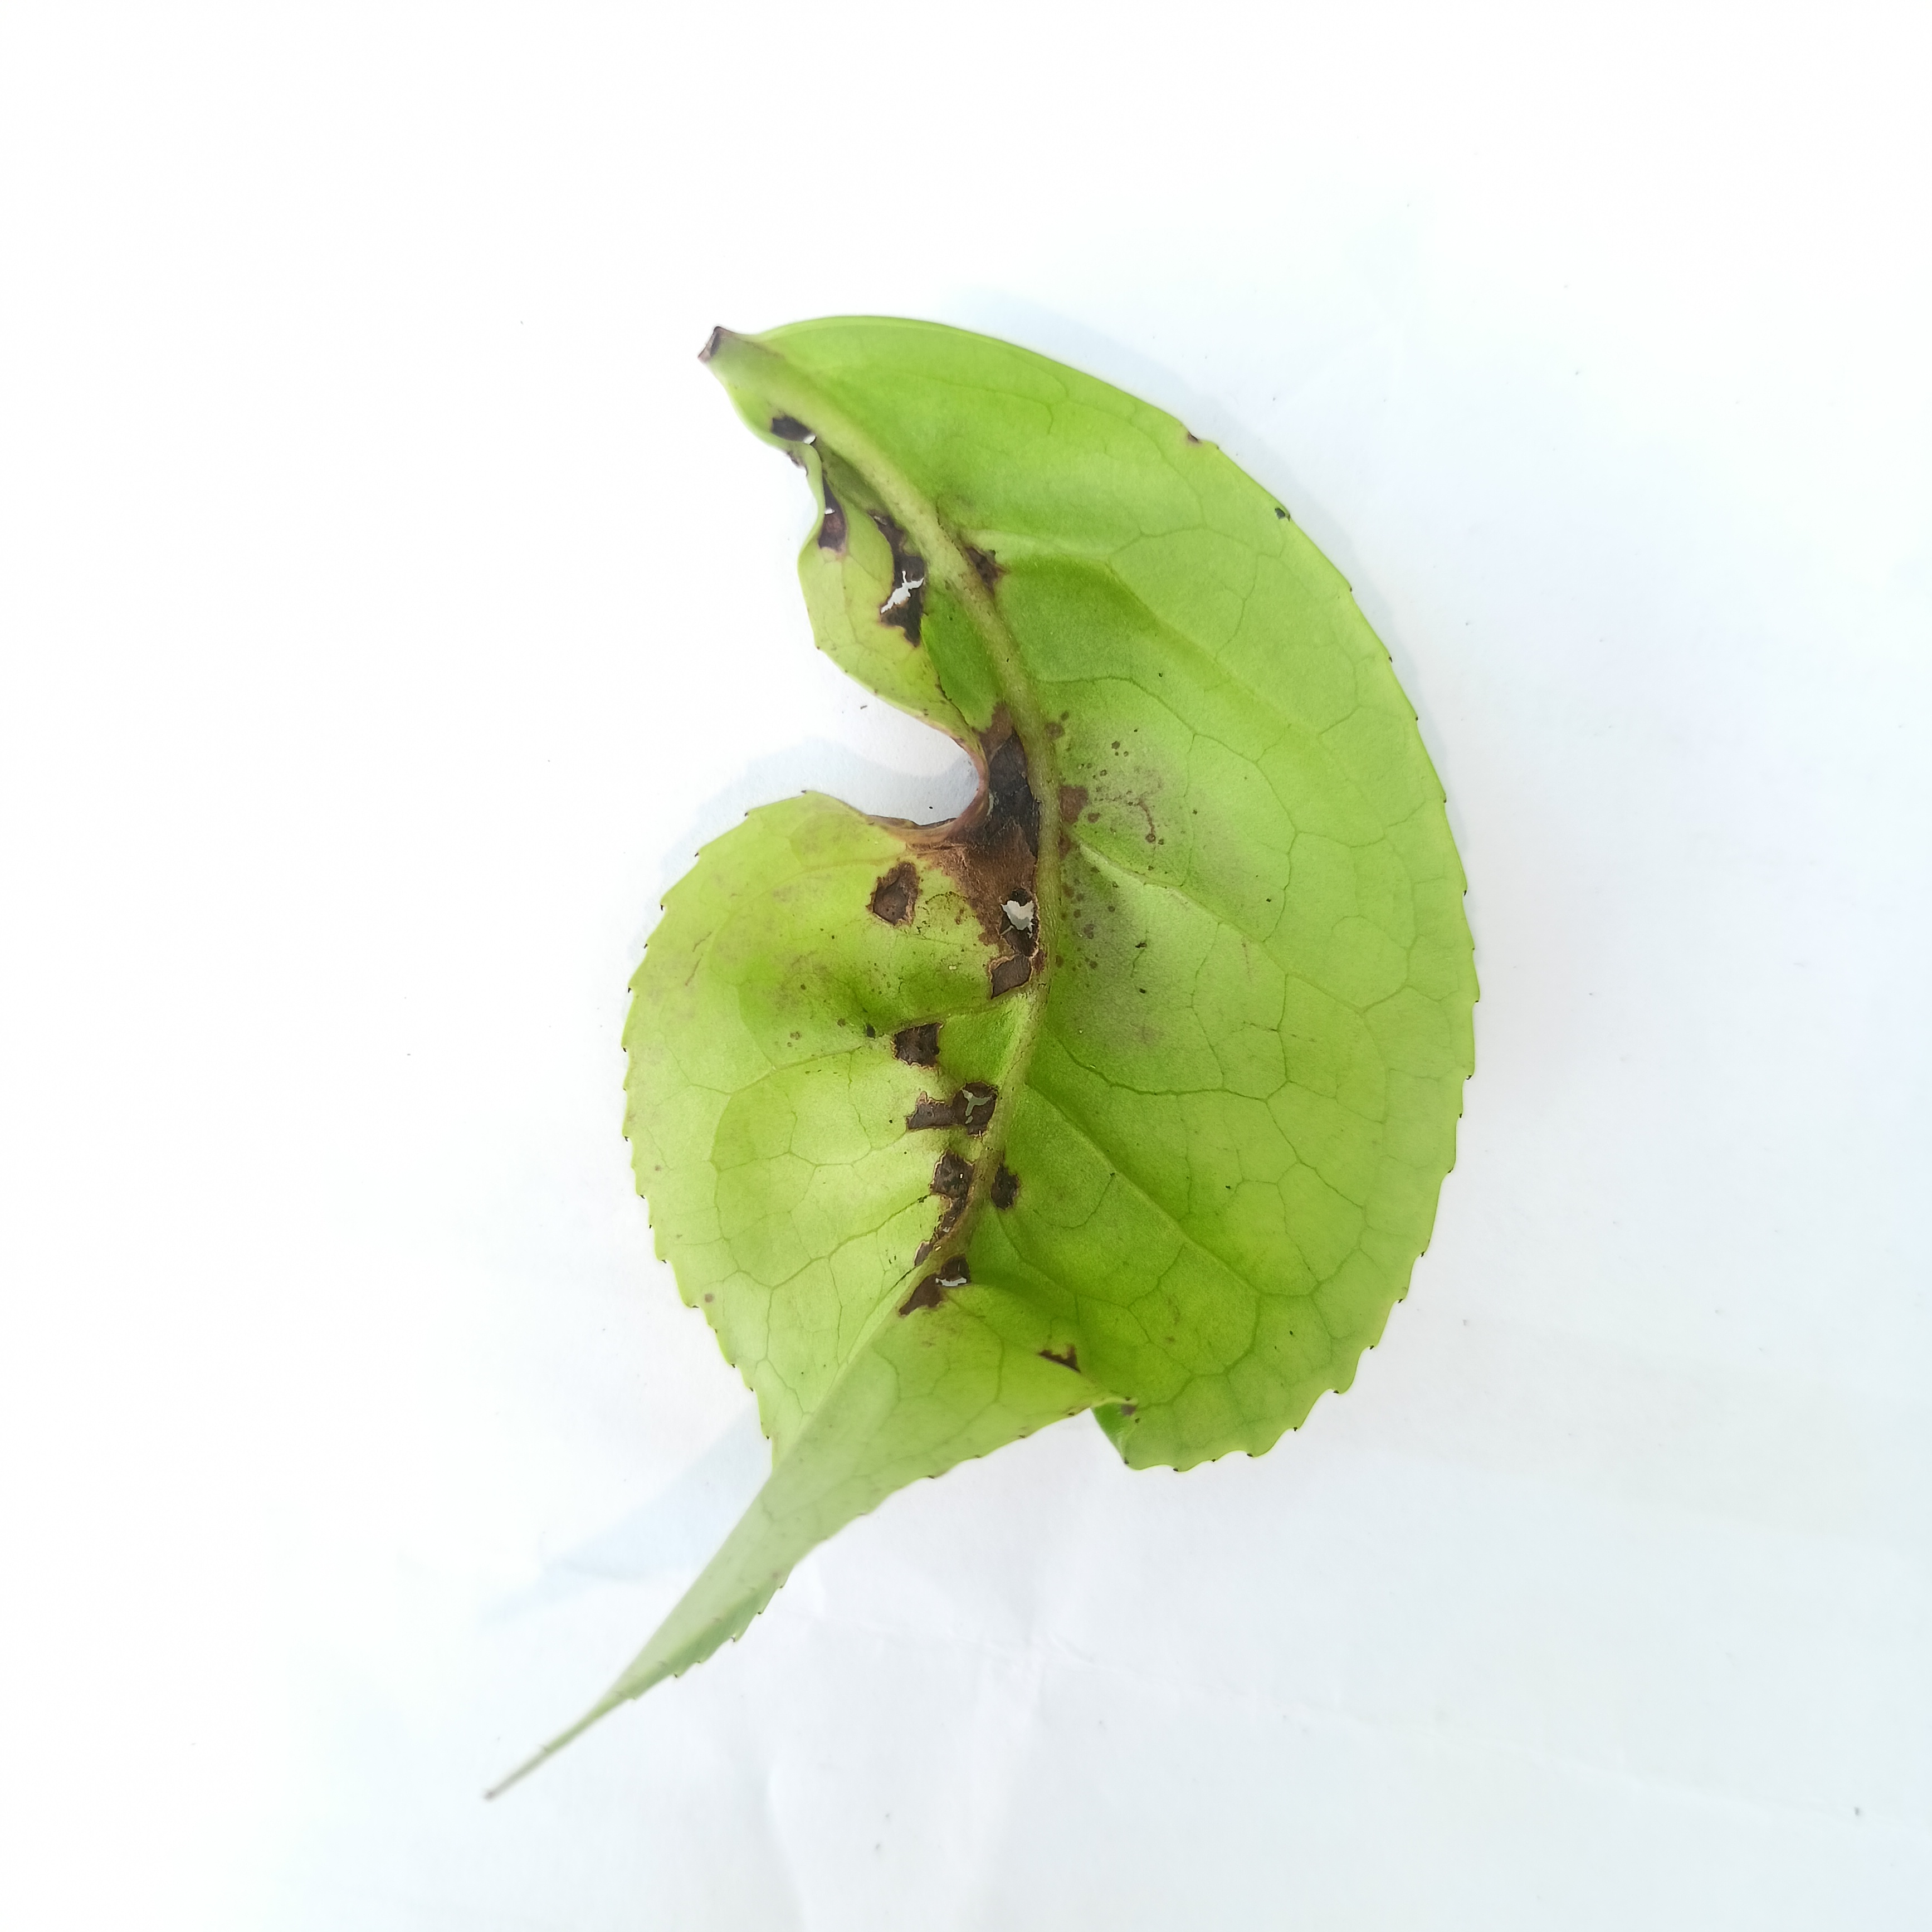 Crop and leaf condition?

tea, helopeltis
